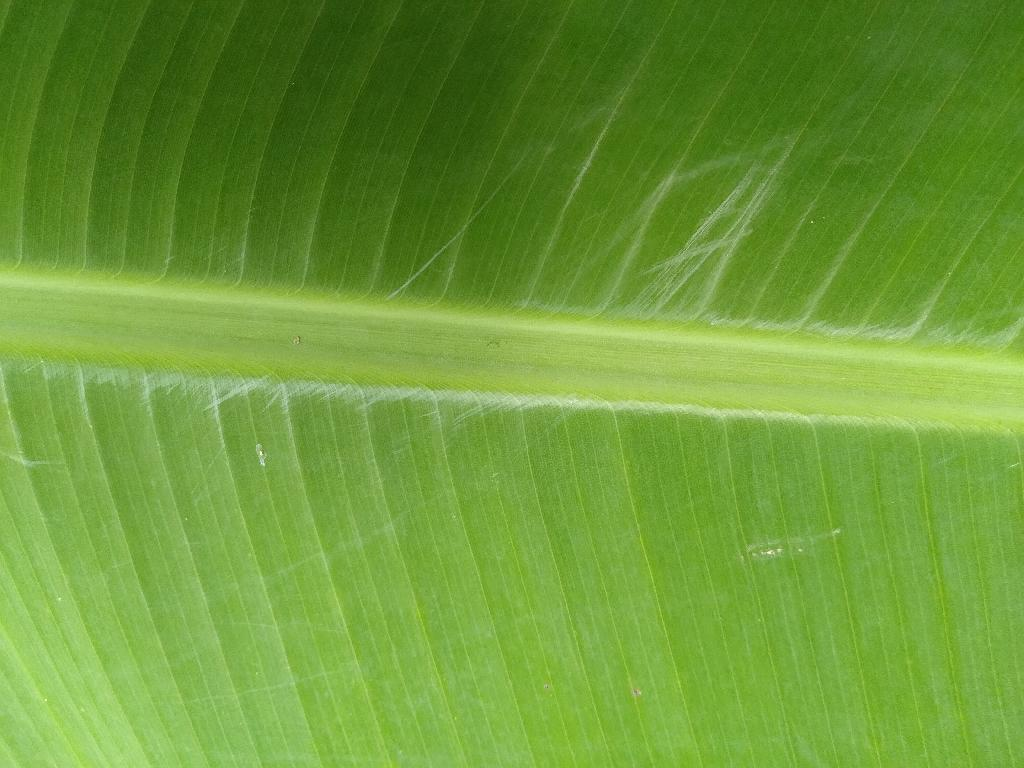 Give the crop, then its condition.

banana, healthy
